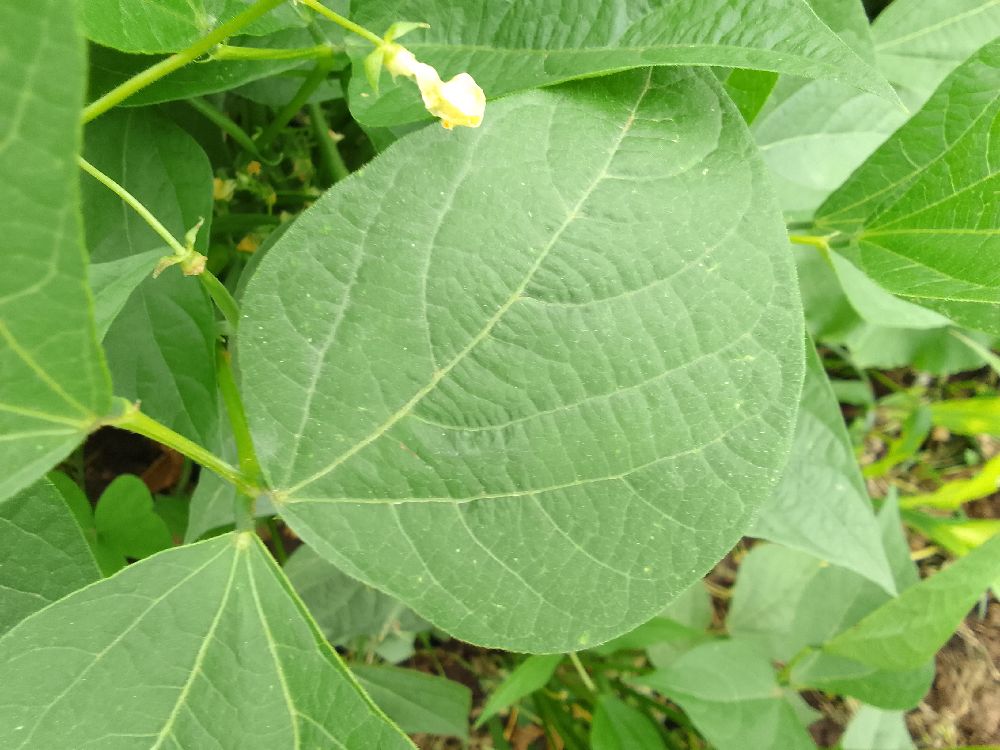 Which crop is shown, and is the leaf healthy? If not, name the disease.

common bean, healthy
